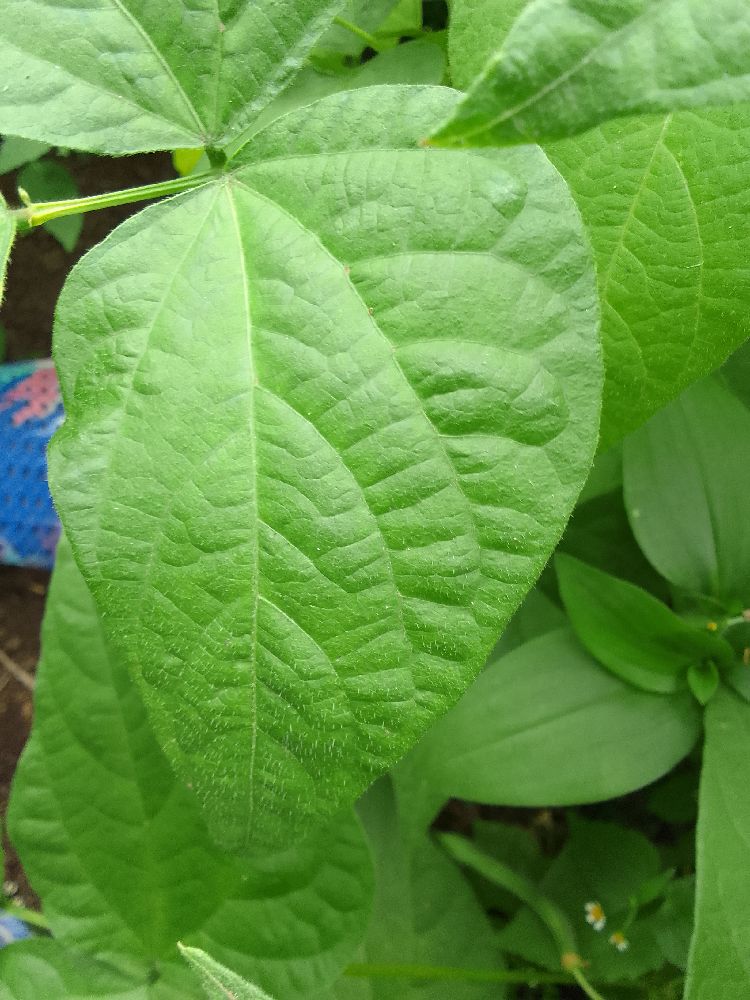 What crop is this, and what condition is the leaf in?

common bean, healthy
